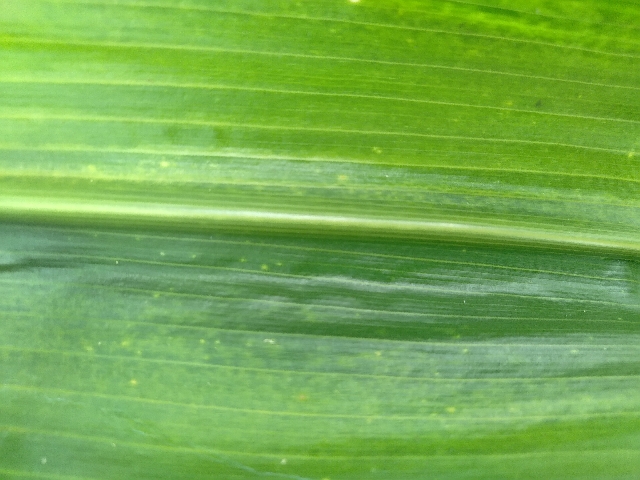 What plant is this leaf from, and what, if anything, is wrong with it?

maize, maize lethal necrosis
